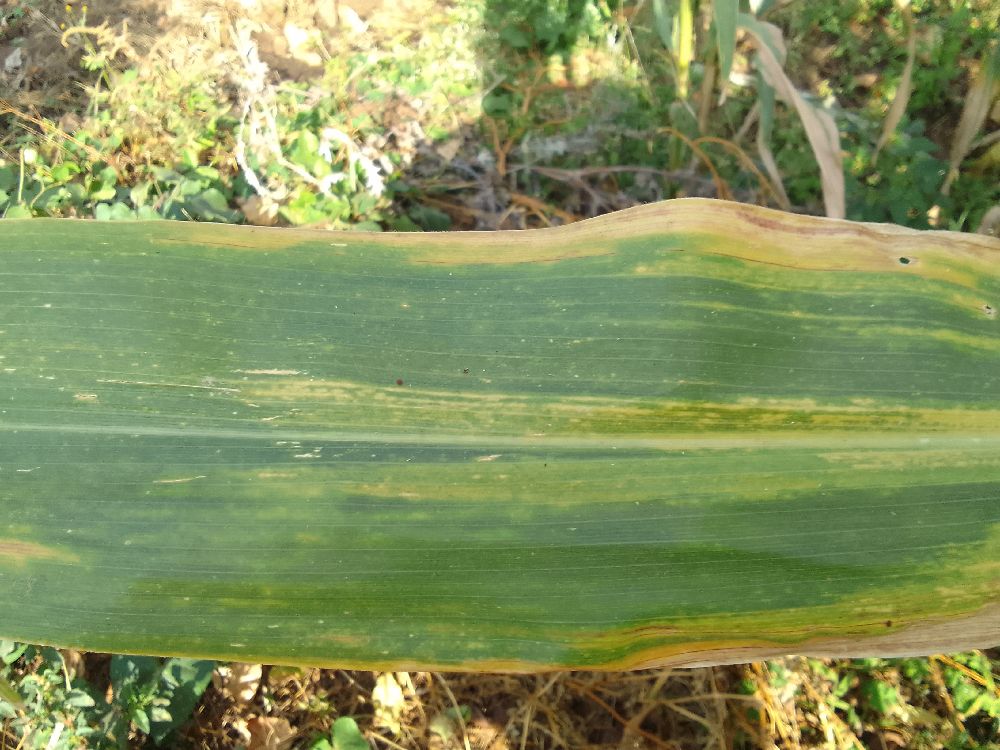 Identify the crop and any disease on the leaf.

maize, maize lethal necrosis
